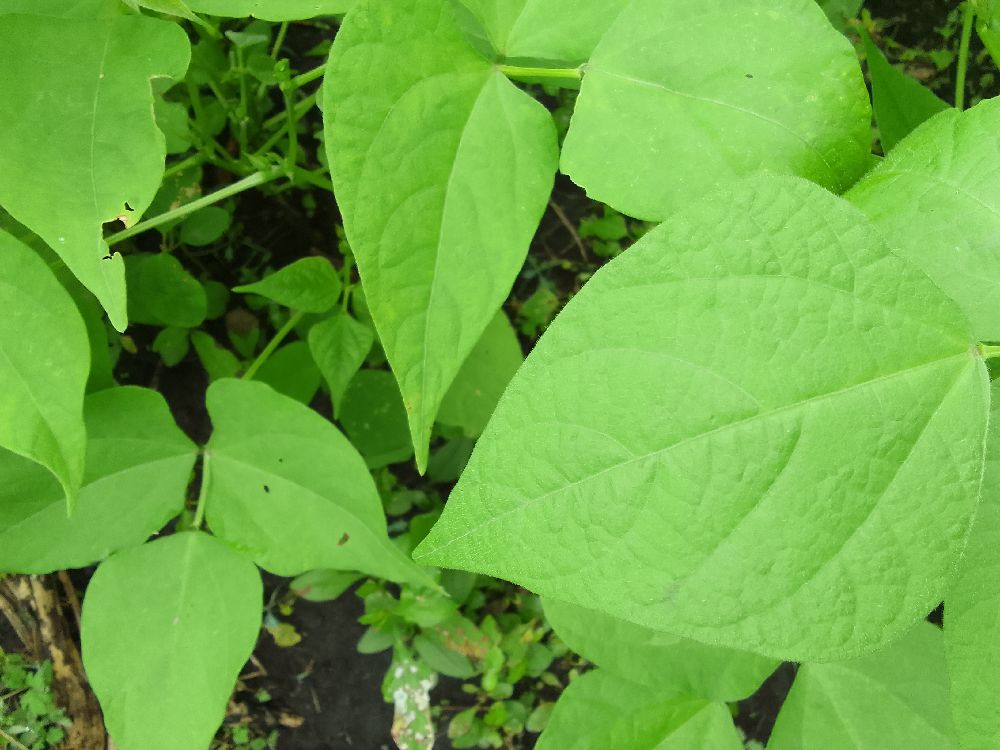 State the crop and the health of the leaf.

common bean, healthy
